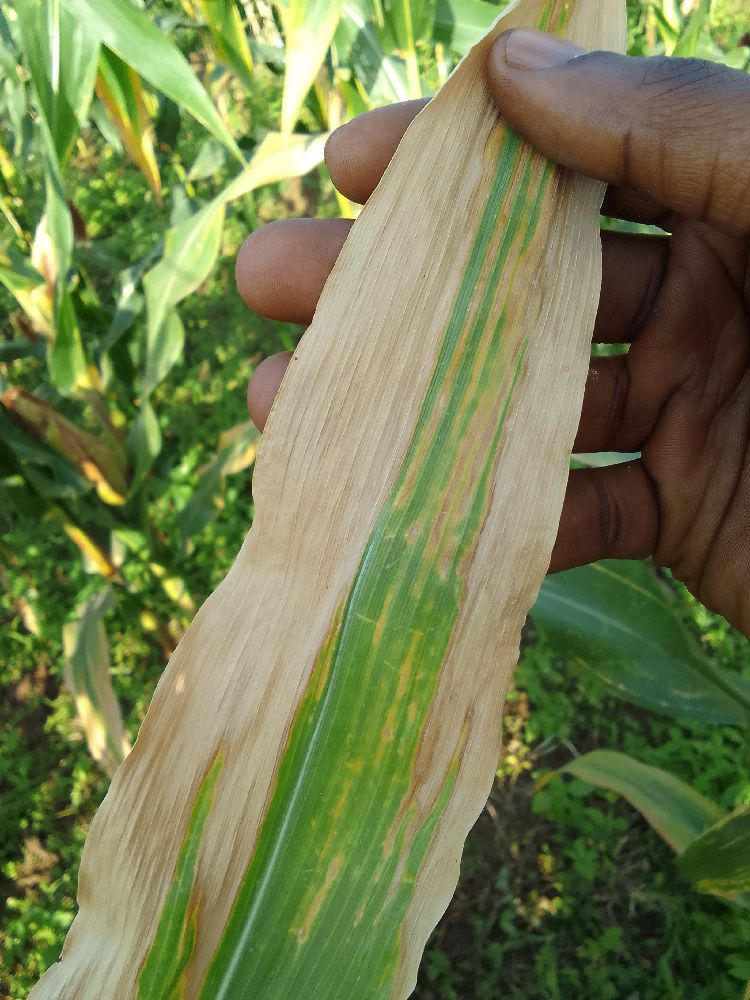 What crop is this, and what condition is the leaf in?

maize, maize lethal necrosis
